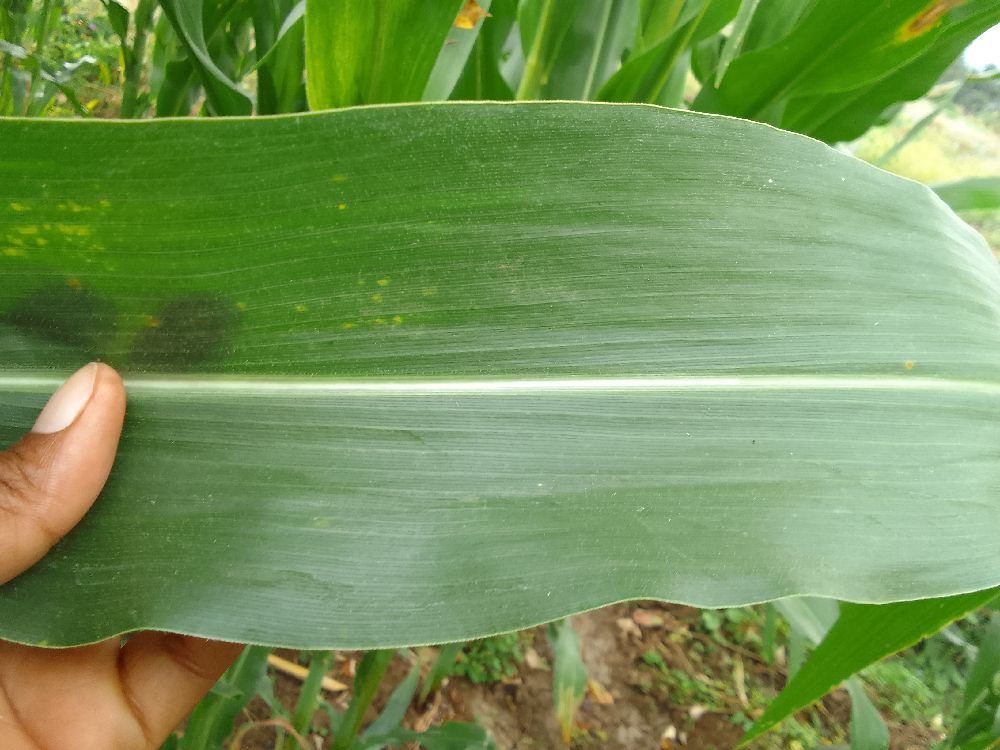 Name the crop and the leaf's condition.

maize, healthy
